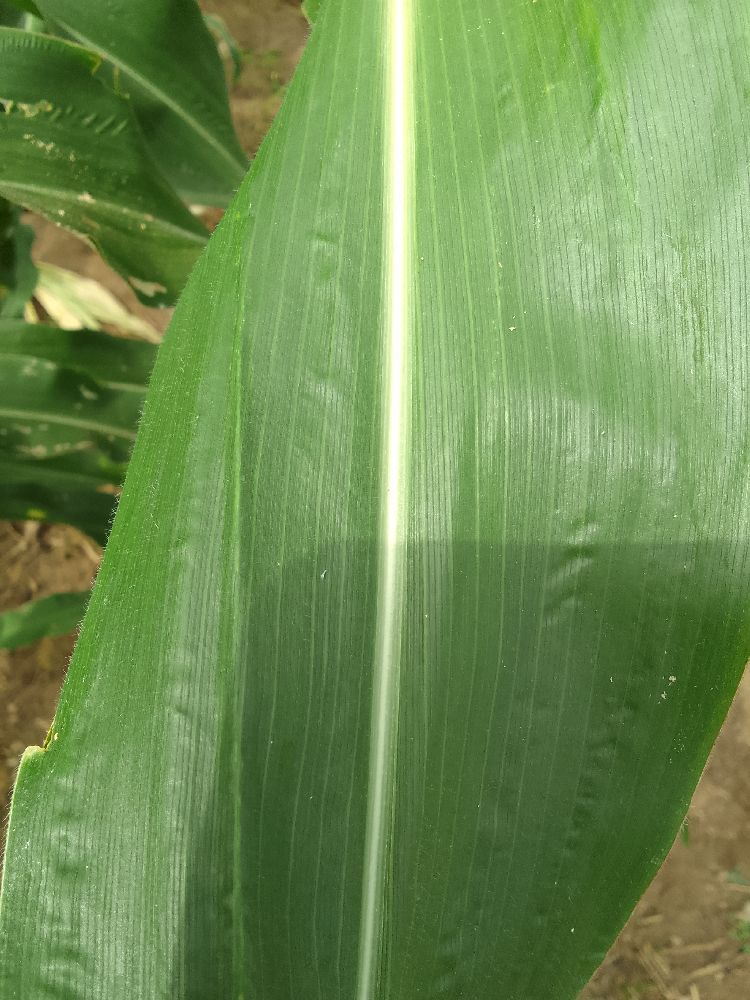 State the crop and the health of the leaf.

maize, healthy
